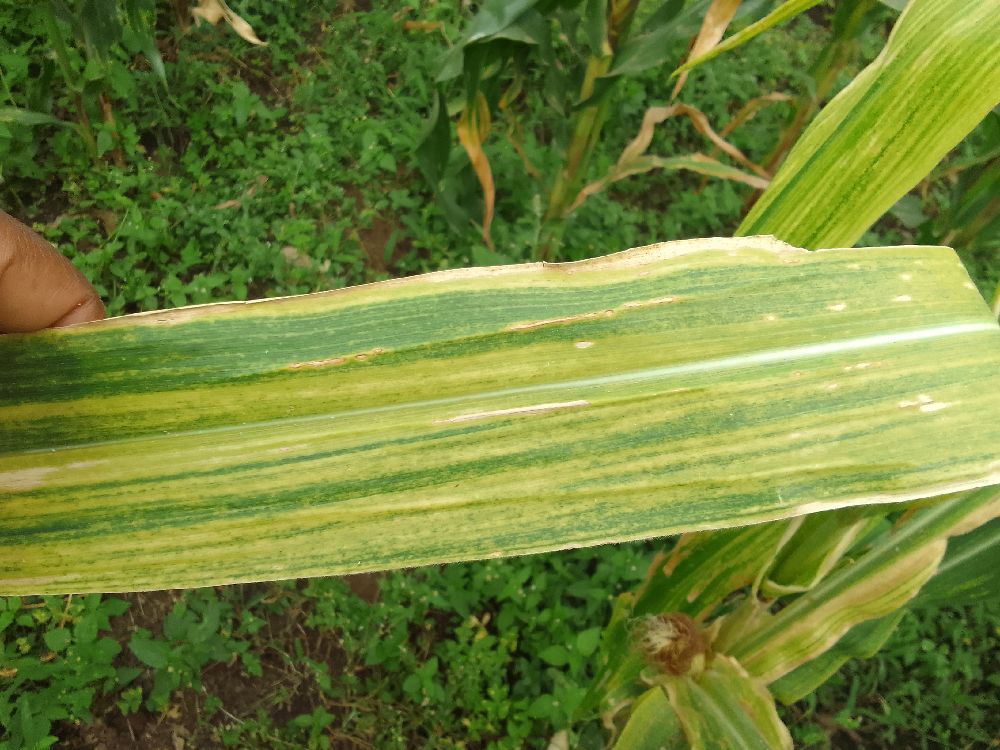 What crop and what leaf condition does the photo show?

maize, maize lethal necrosis
